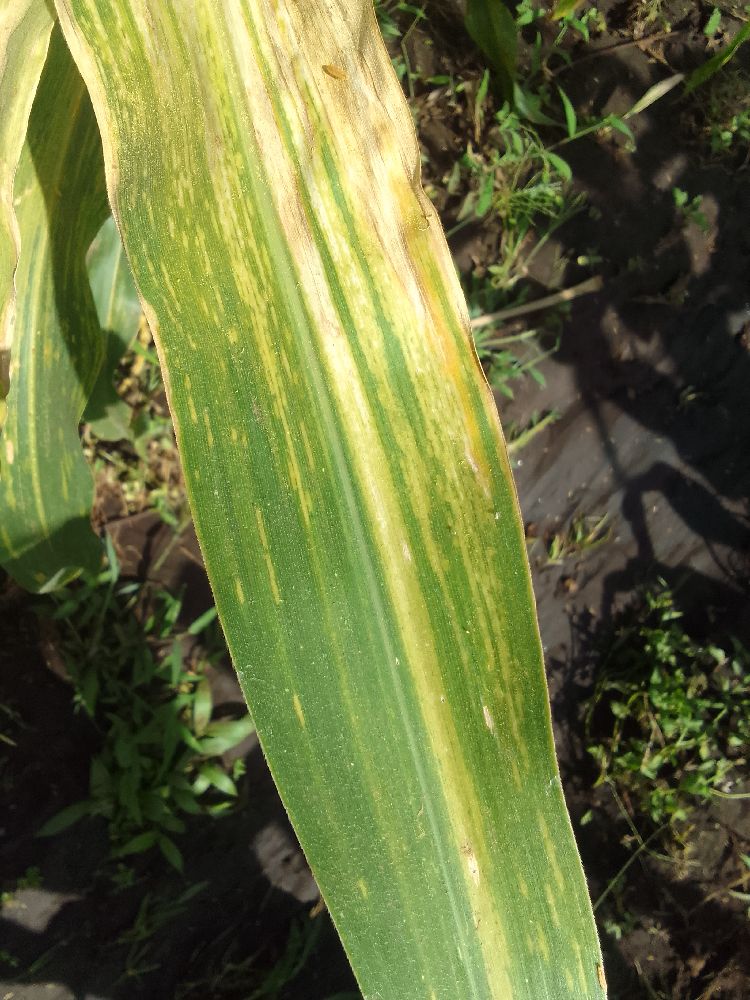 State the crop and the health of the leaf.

maize, maize lethal necrosis
